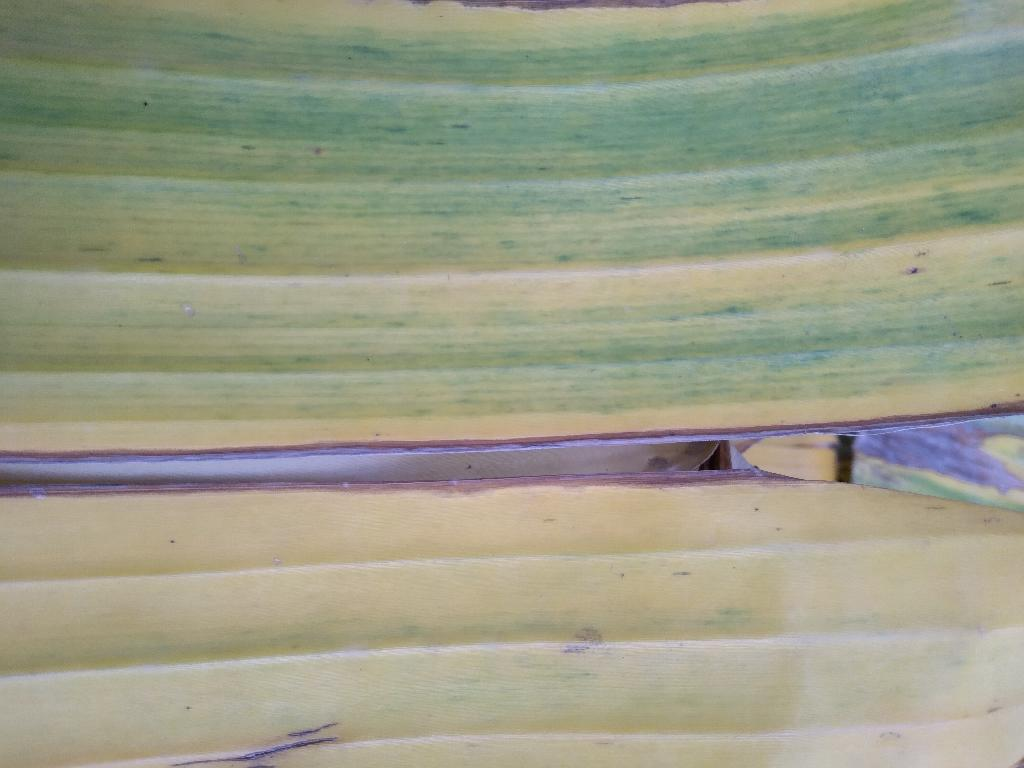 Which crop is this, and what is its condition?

banana, fusarium wilt race 1
